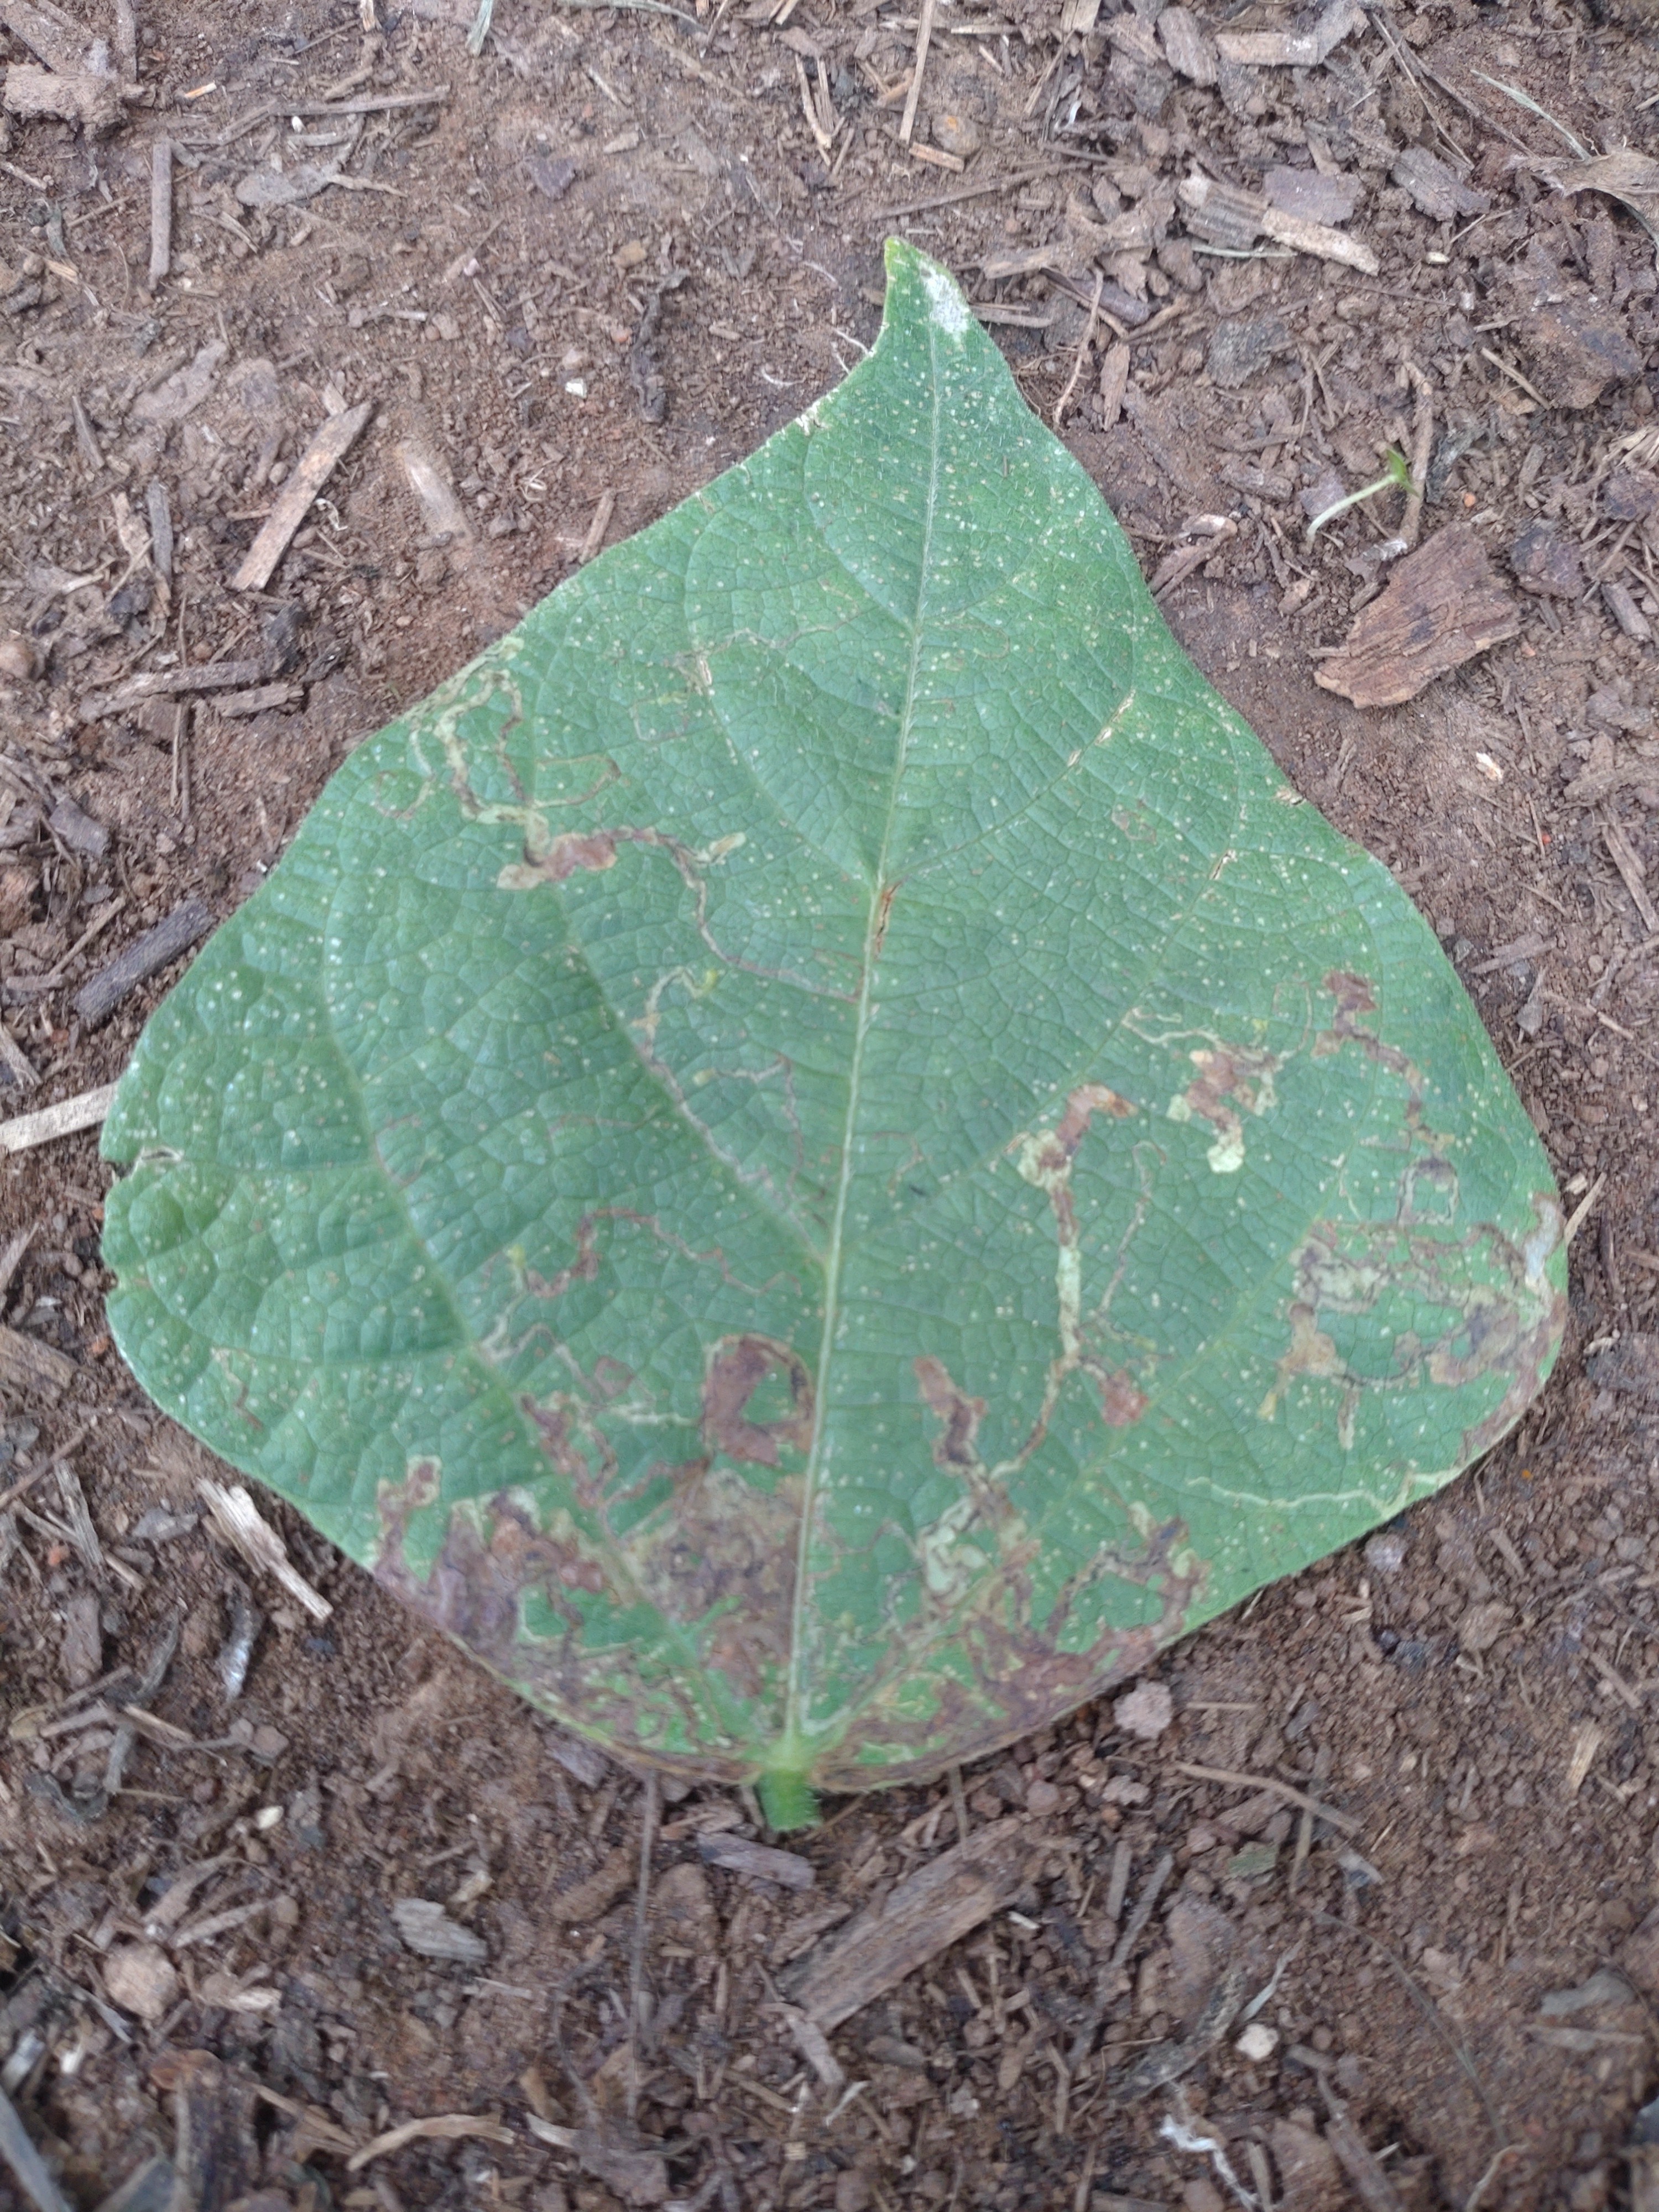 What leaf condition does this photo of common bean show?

anthracnose
